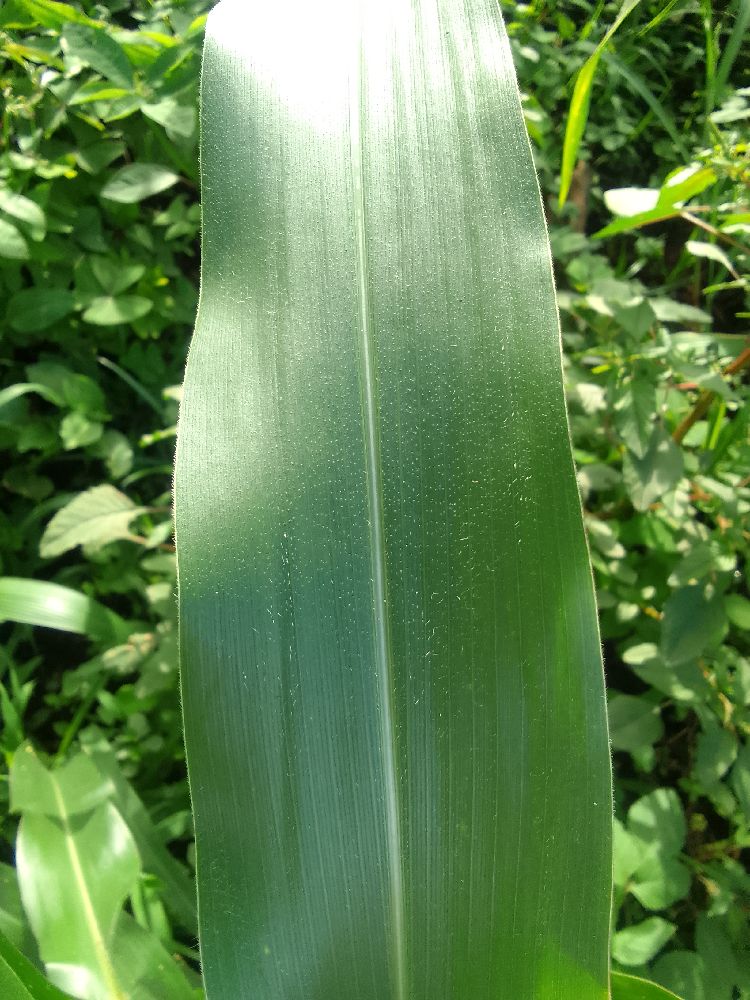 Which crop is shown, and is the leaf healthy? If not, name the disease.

maize, healthy
